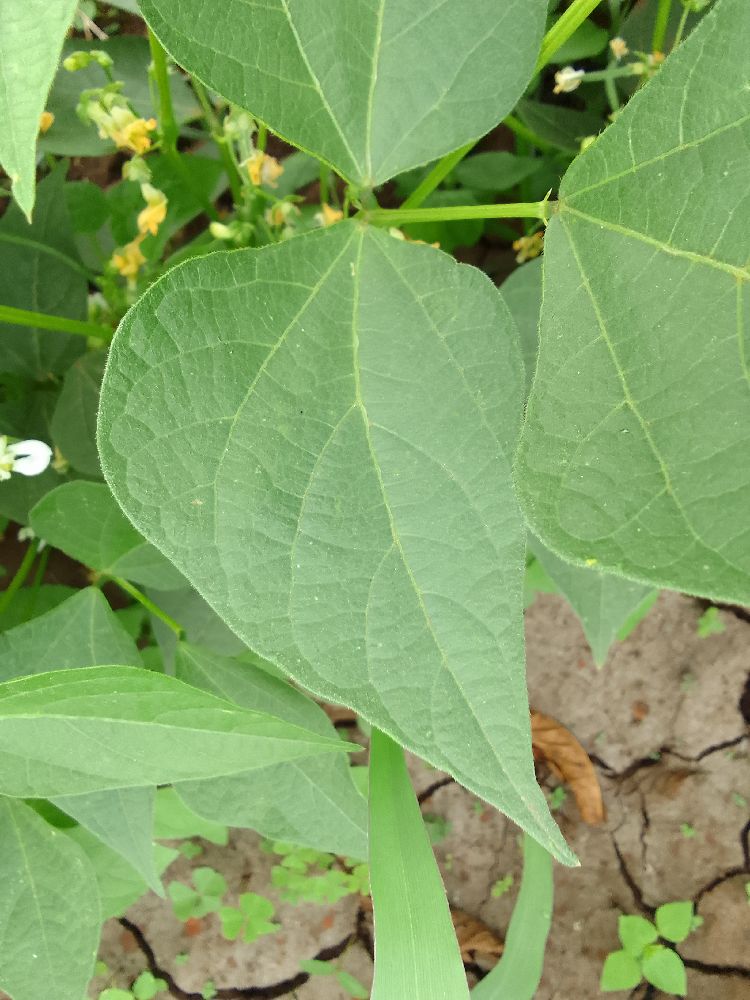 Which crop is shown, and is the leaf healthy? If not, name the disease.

common bean, healthy
